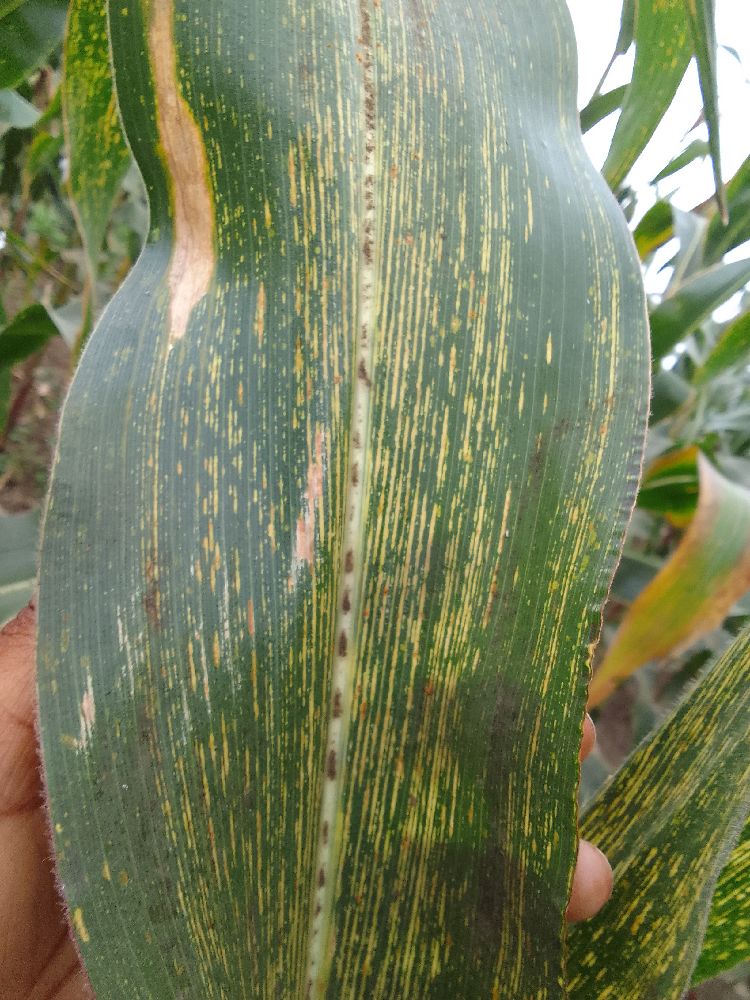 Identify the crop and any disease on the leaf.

maize, maize streak virus
